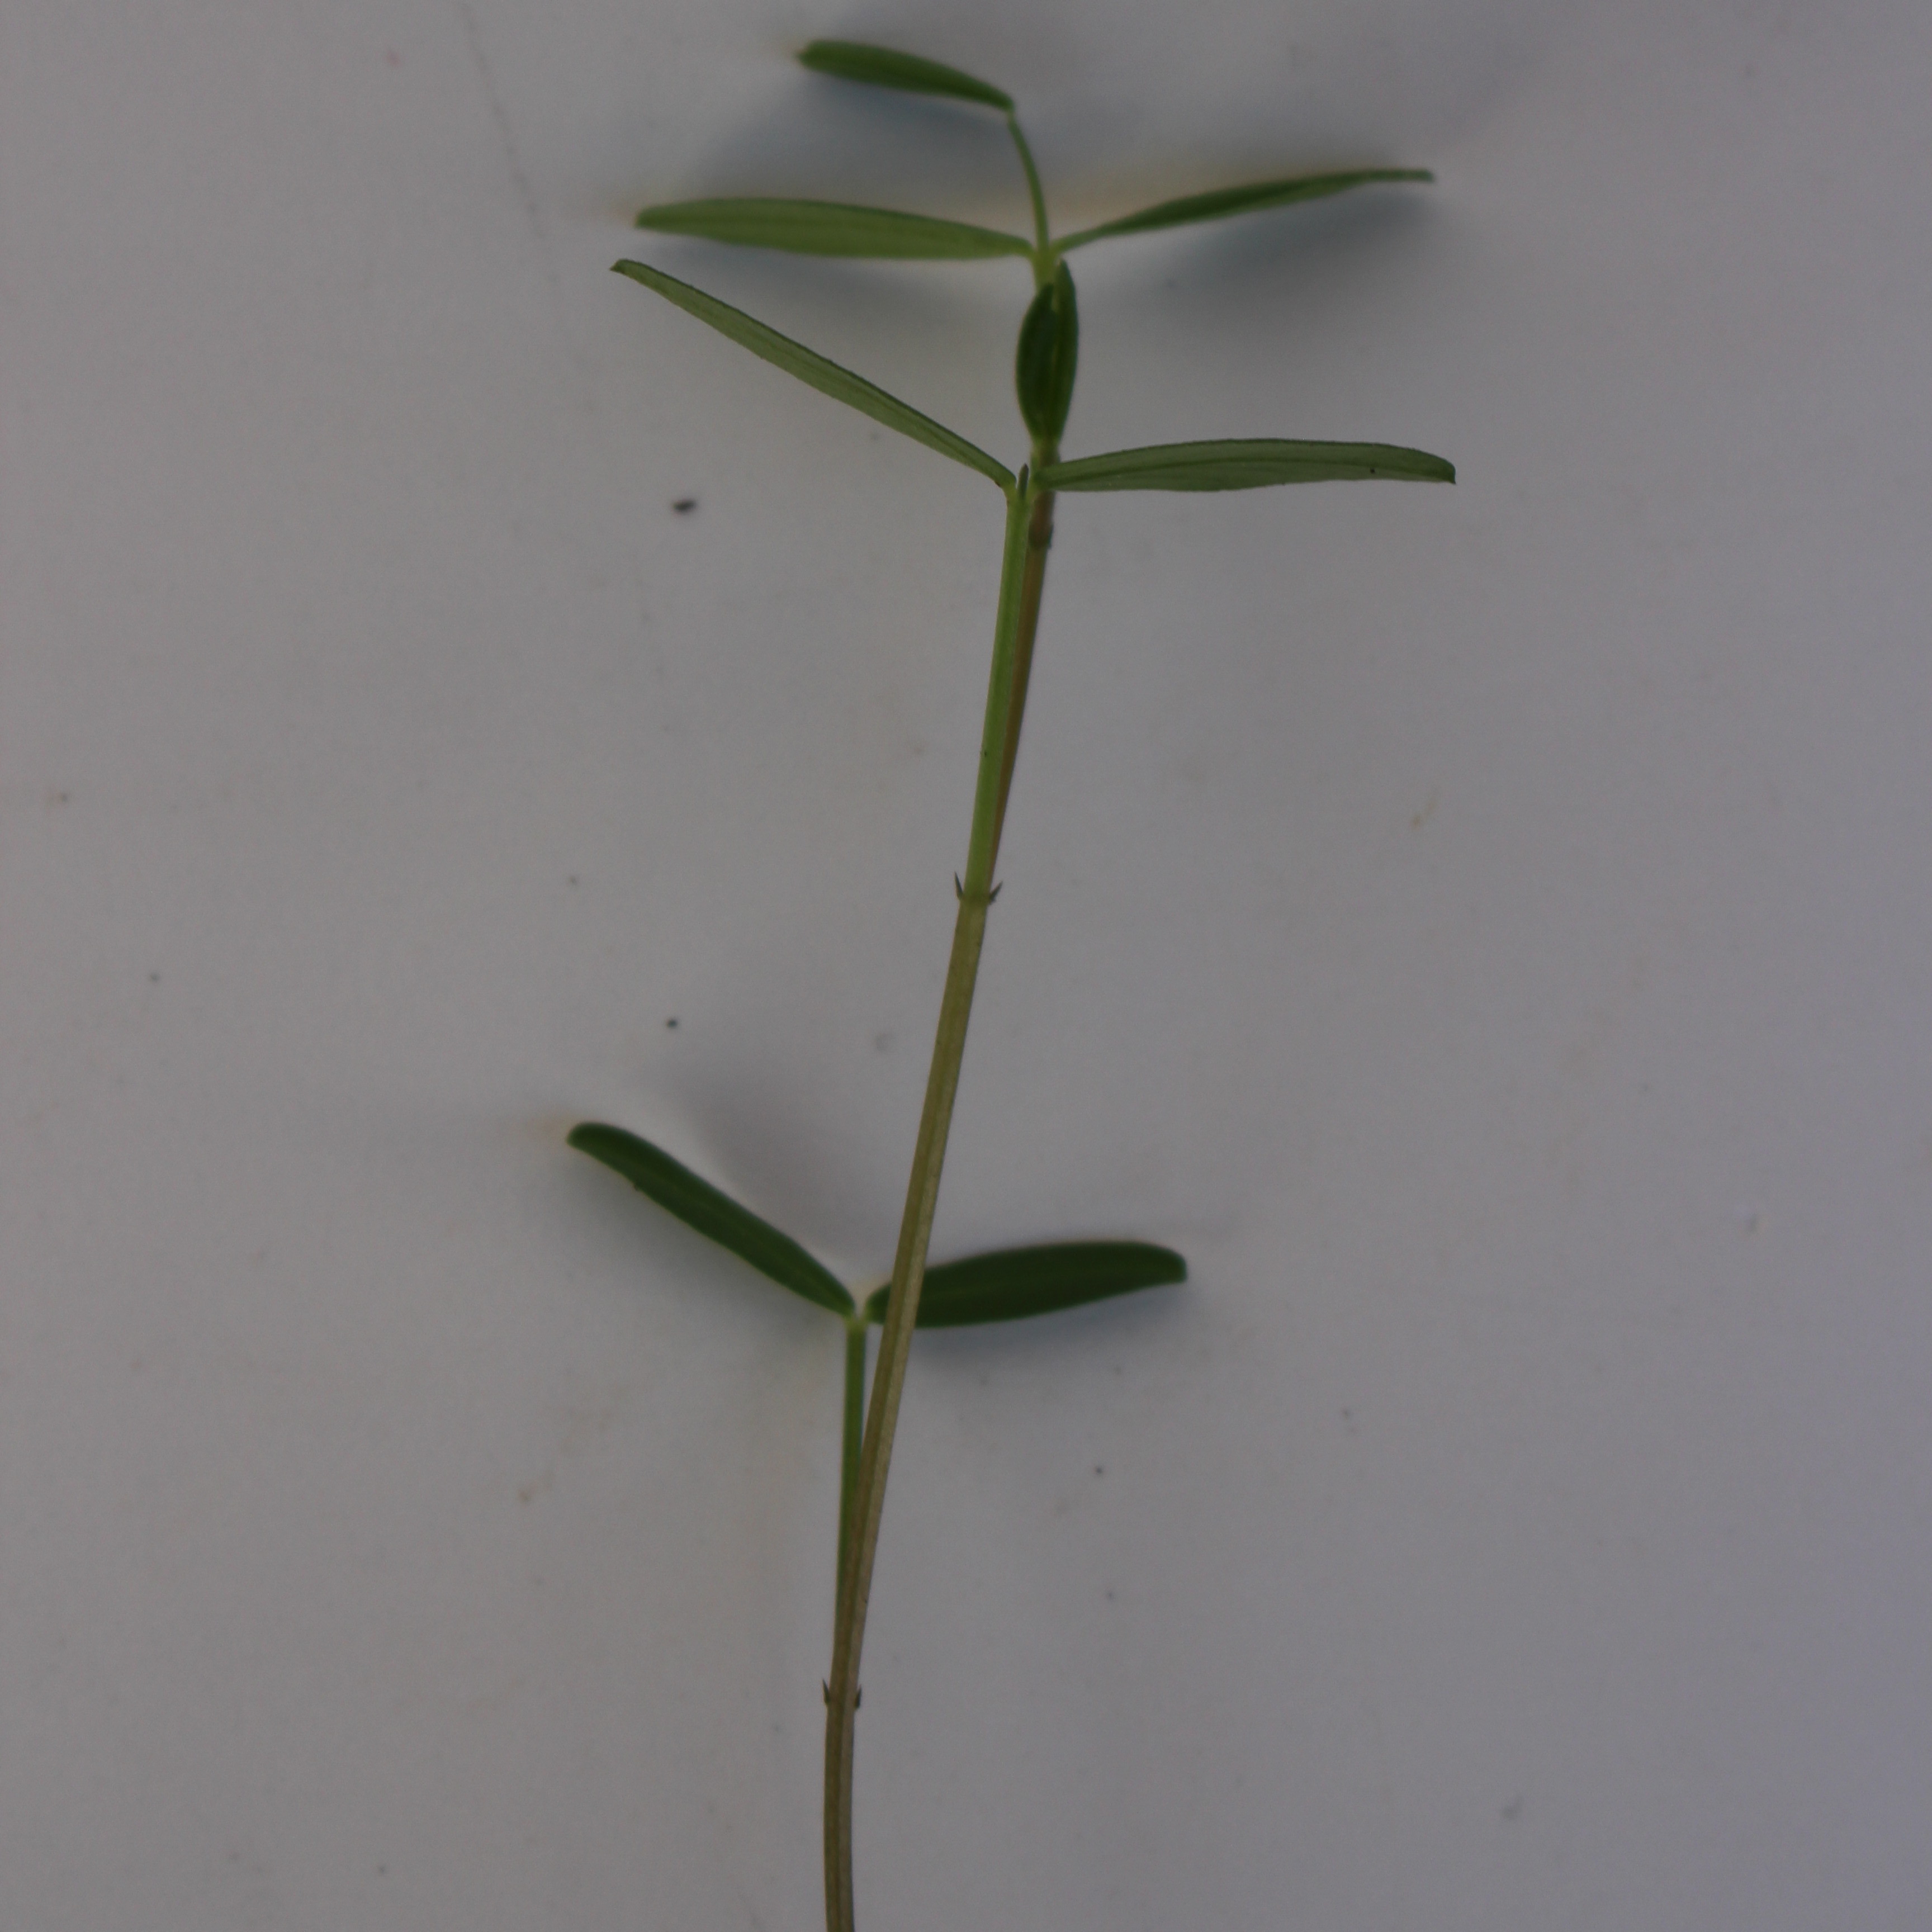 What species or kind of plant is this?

Vicia sativa
